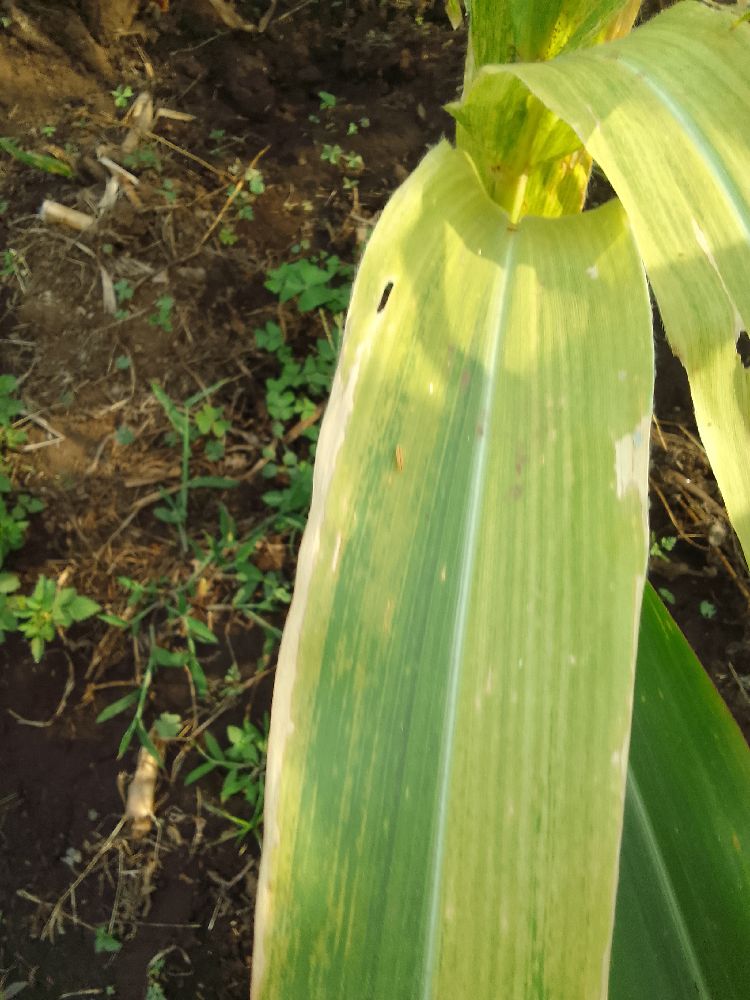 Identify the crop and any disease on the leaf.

maize, maize lethal necrosis
